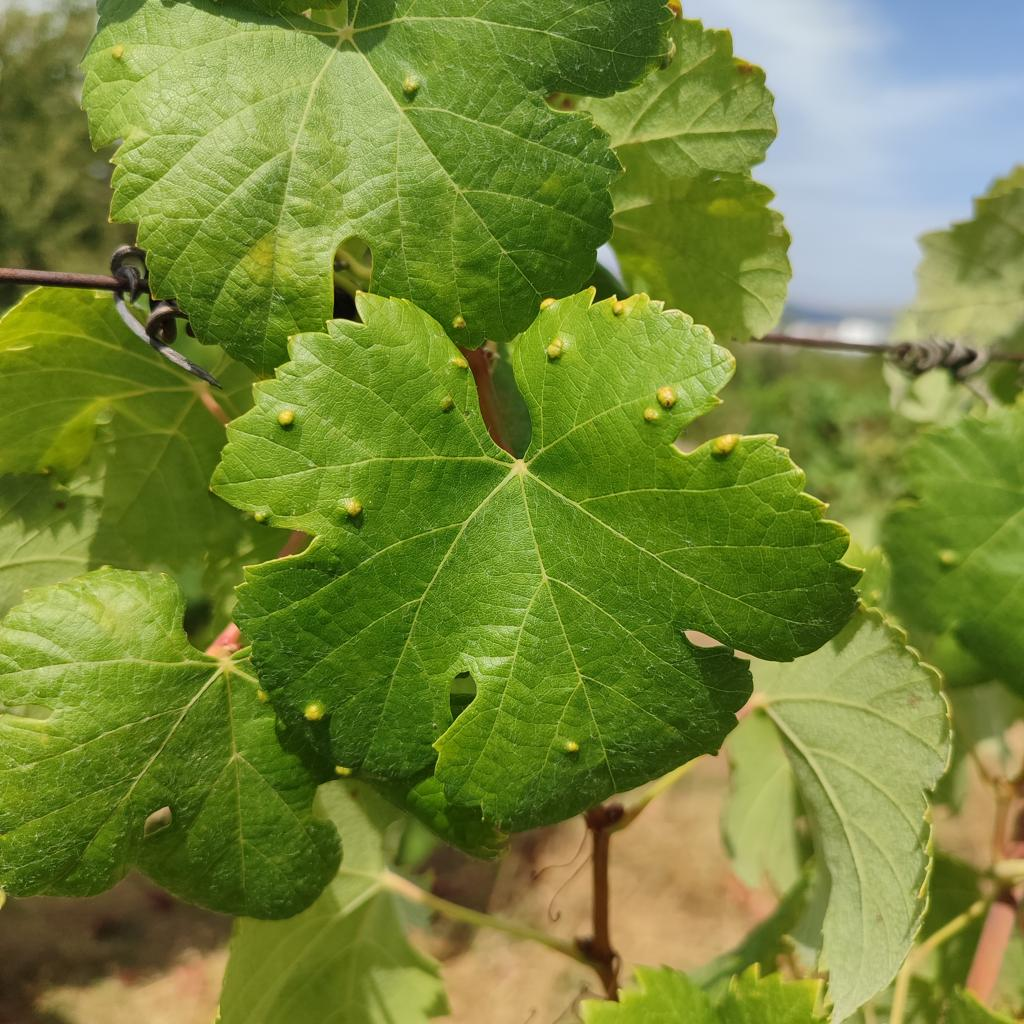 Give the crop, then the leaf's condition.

grapevine, erineum mite
